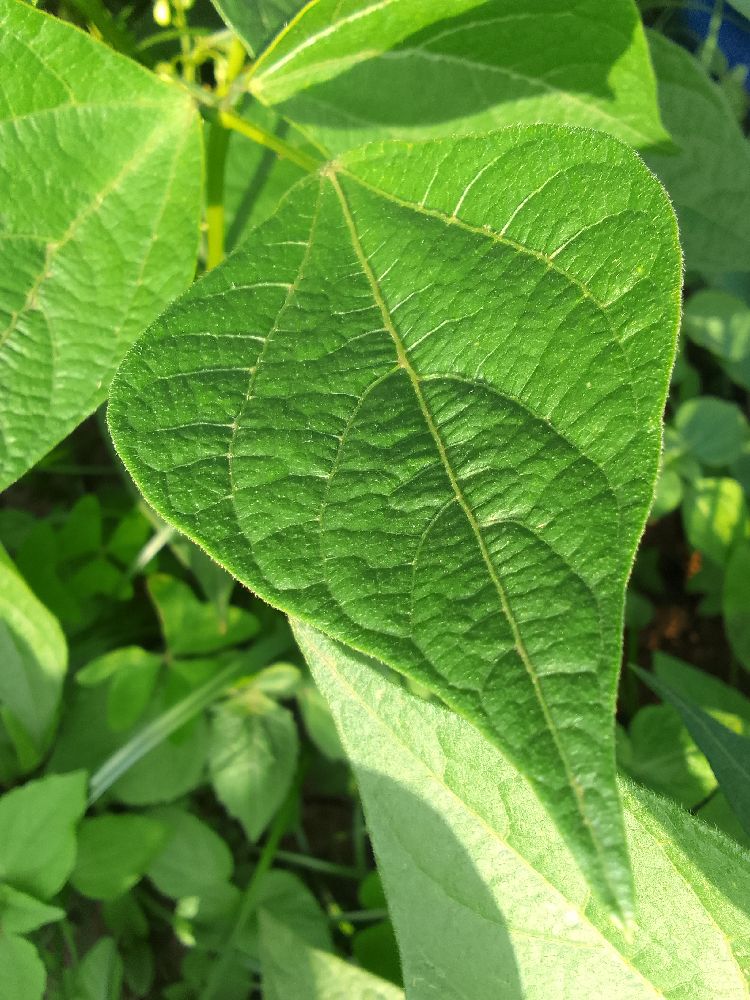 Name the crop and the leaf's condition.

common bean, healthy
